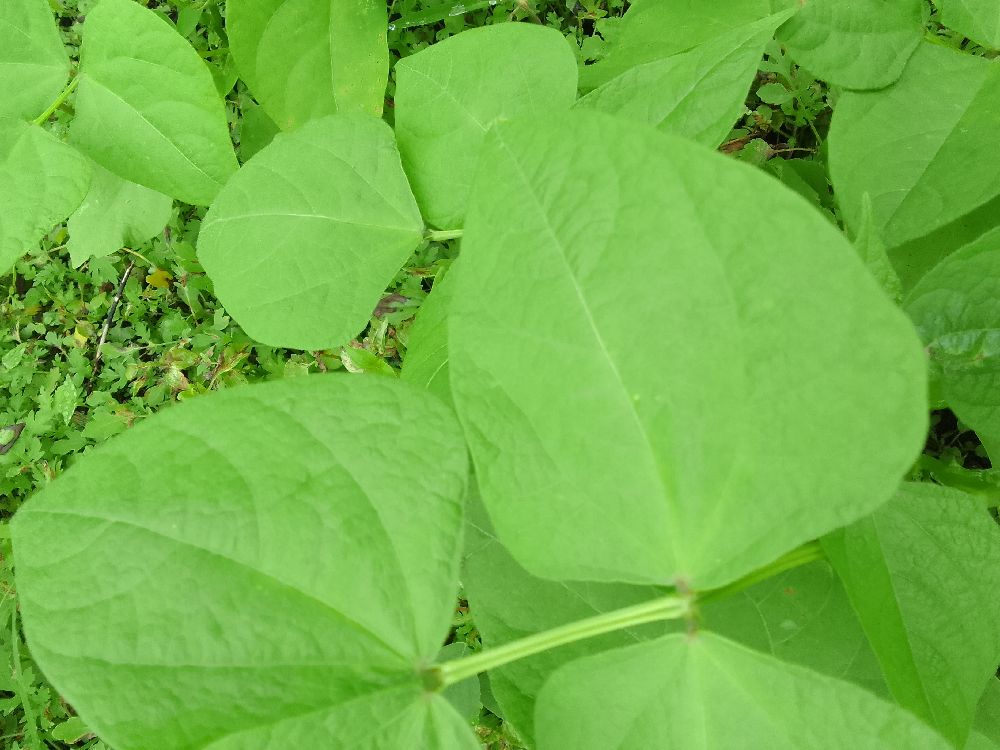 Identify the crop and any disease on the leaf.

common bean, healthy
